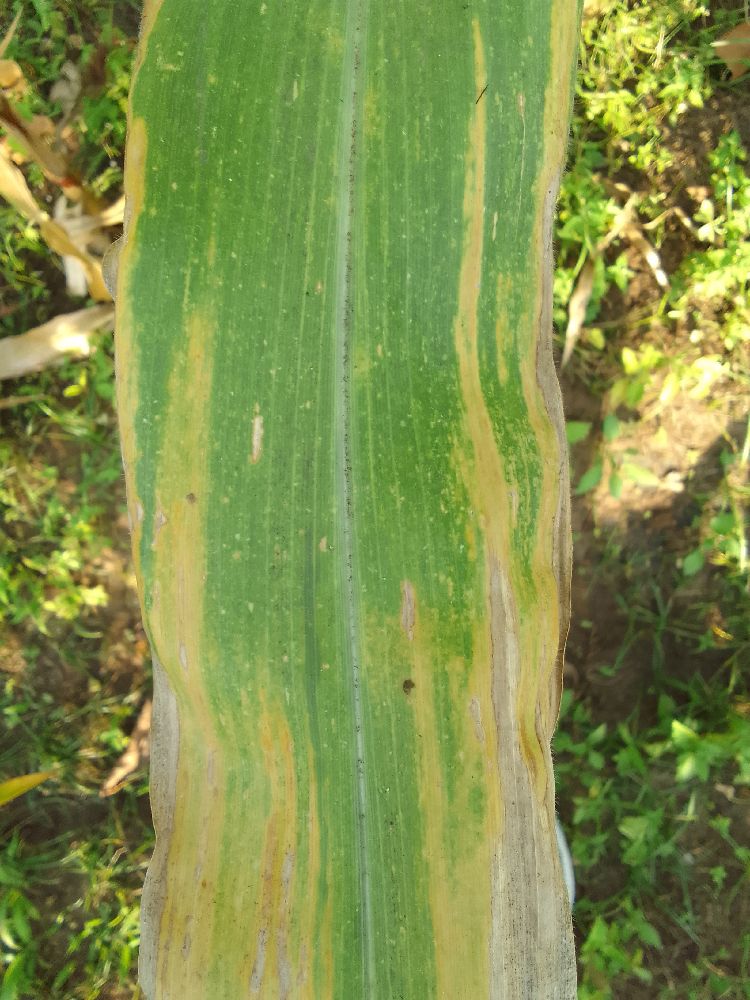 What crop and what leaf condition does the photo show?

maize, maize lethal necrosis
